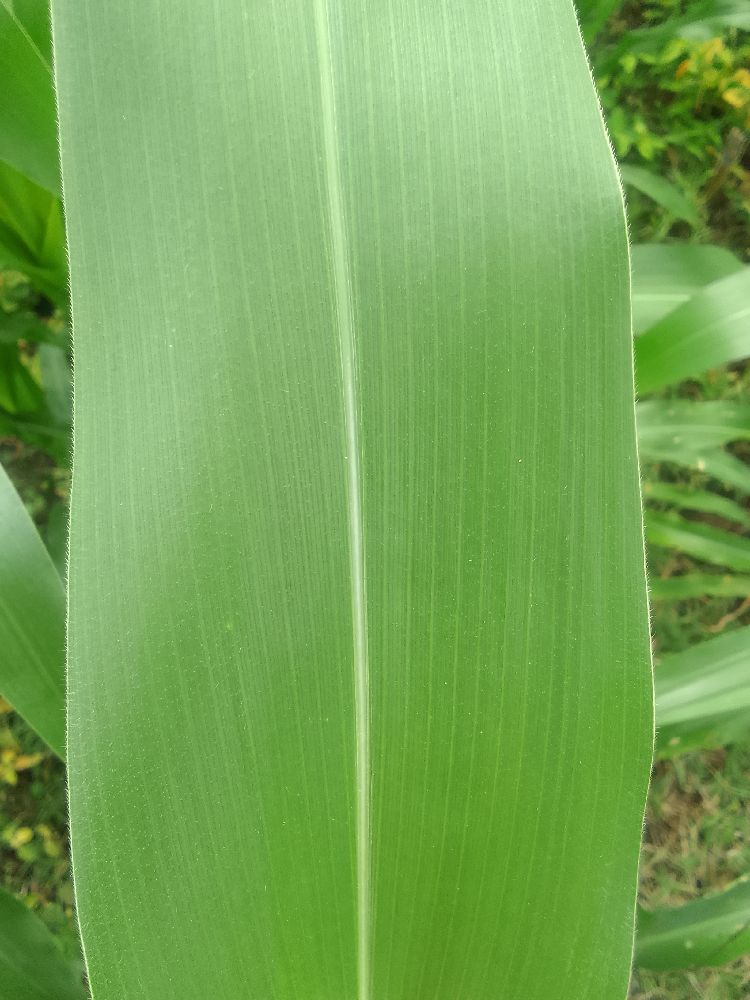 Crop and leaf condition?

maize, healthy
